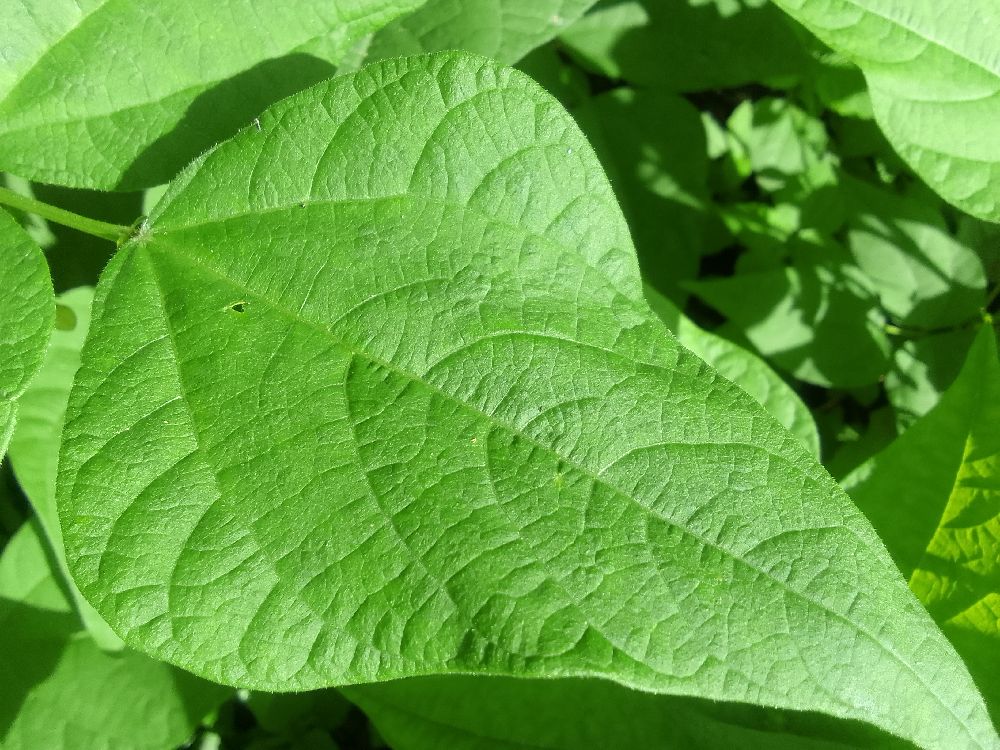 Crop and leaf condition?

common bean, healthy
